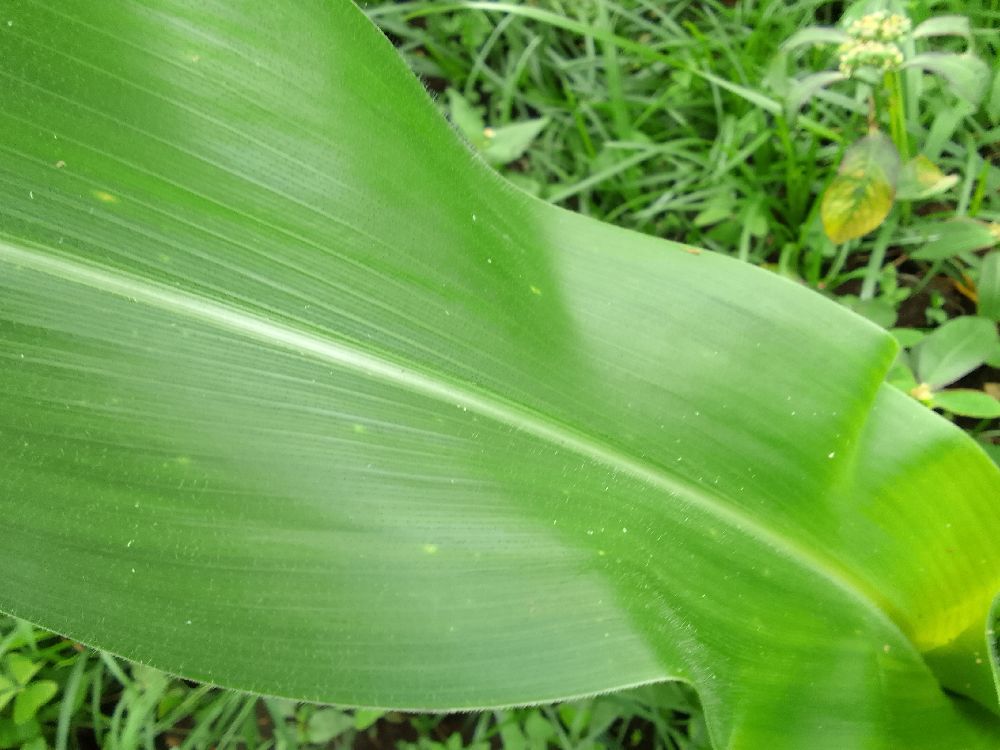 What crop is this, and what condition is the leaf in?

maize, healthy
